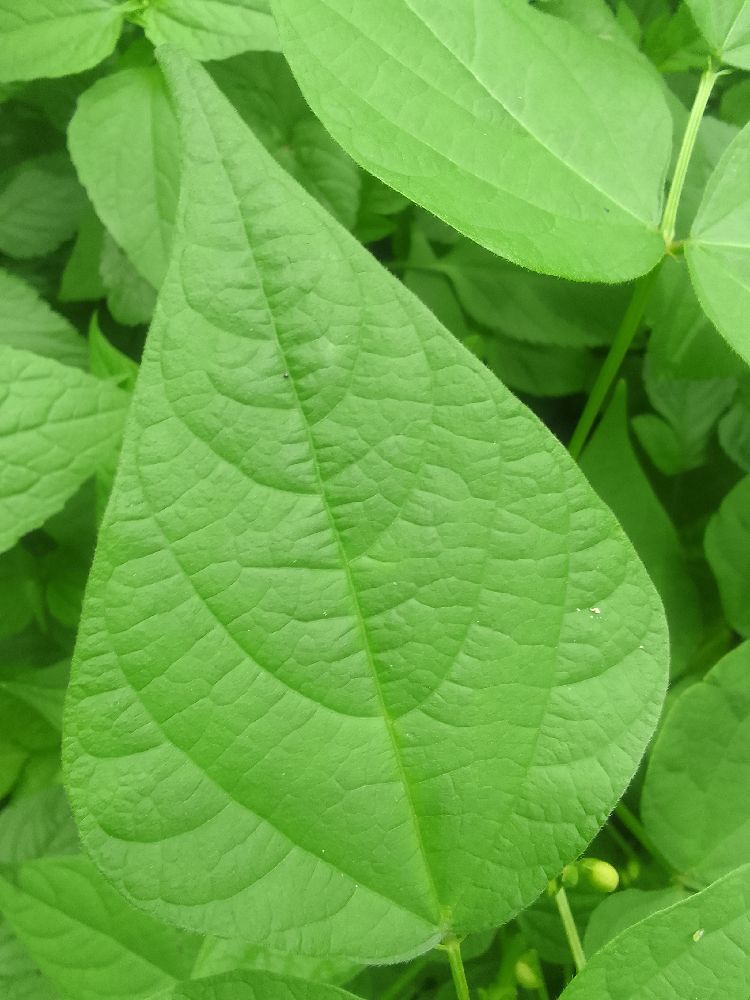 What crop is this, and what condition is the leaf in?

common bean, healthy
